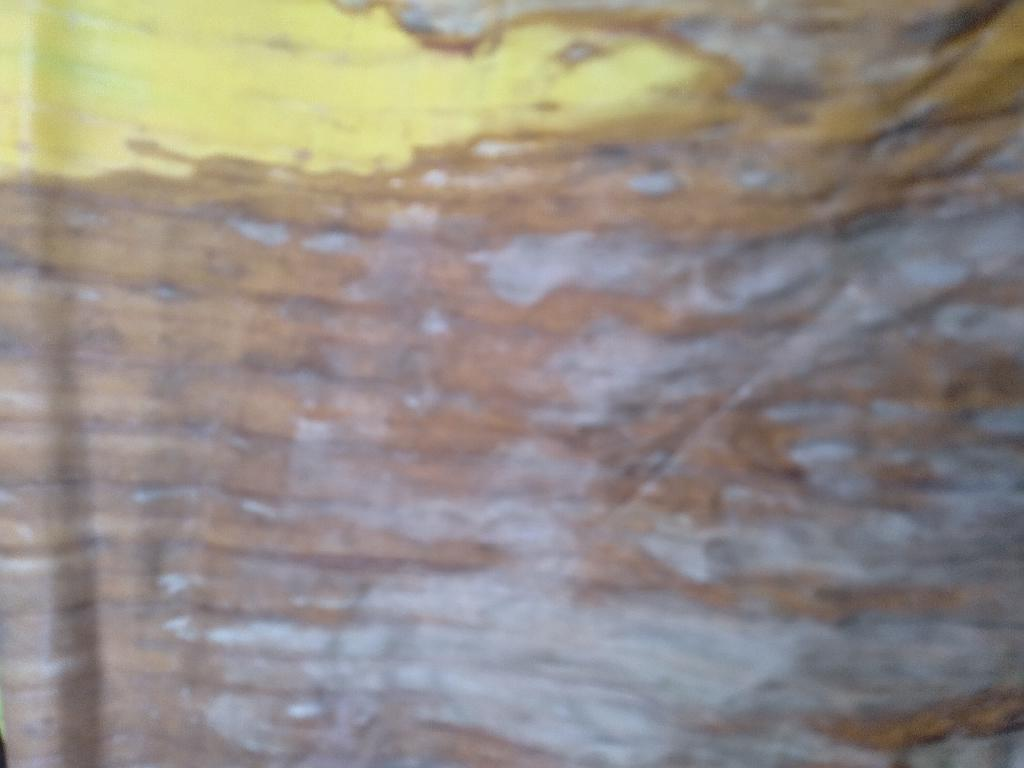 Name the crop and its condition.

banana, fusarium wilt race 1
